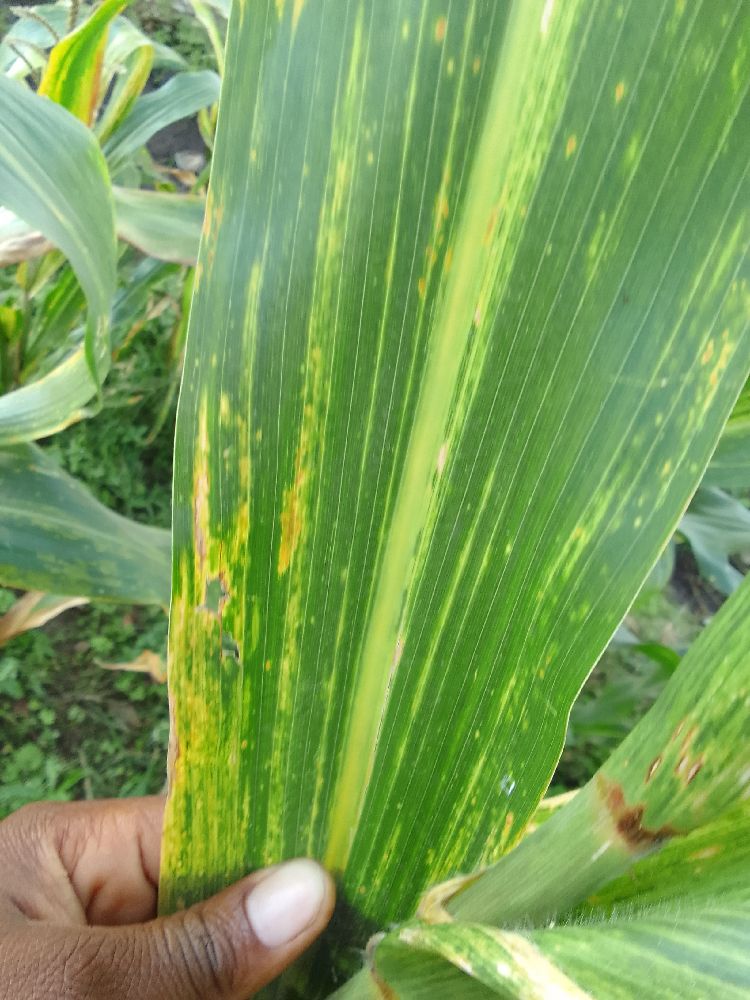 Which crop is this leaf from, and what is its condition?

maize, maize lethal necrosis
